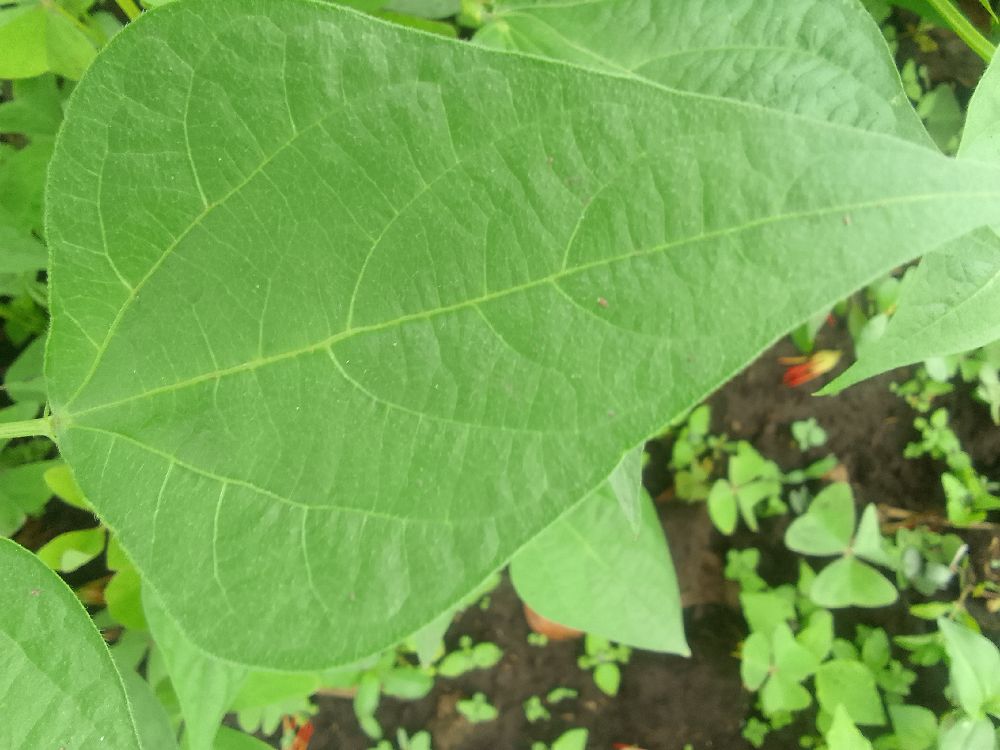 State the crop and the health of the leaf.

common bean, healthy
